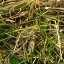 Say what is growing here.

grass
